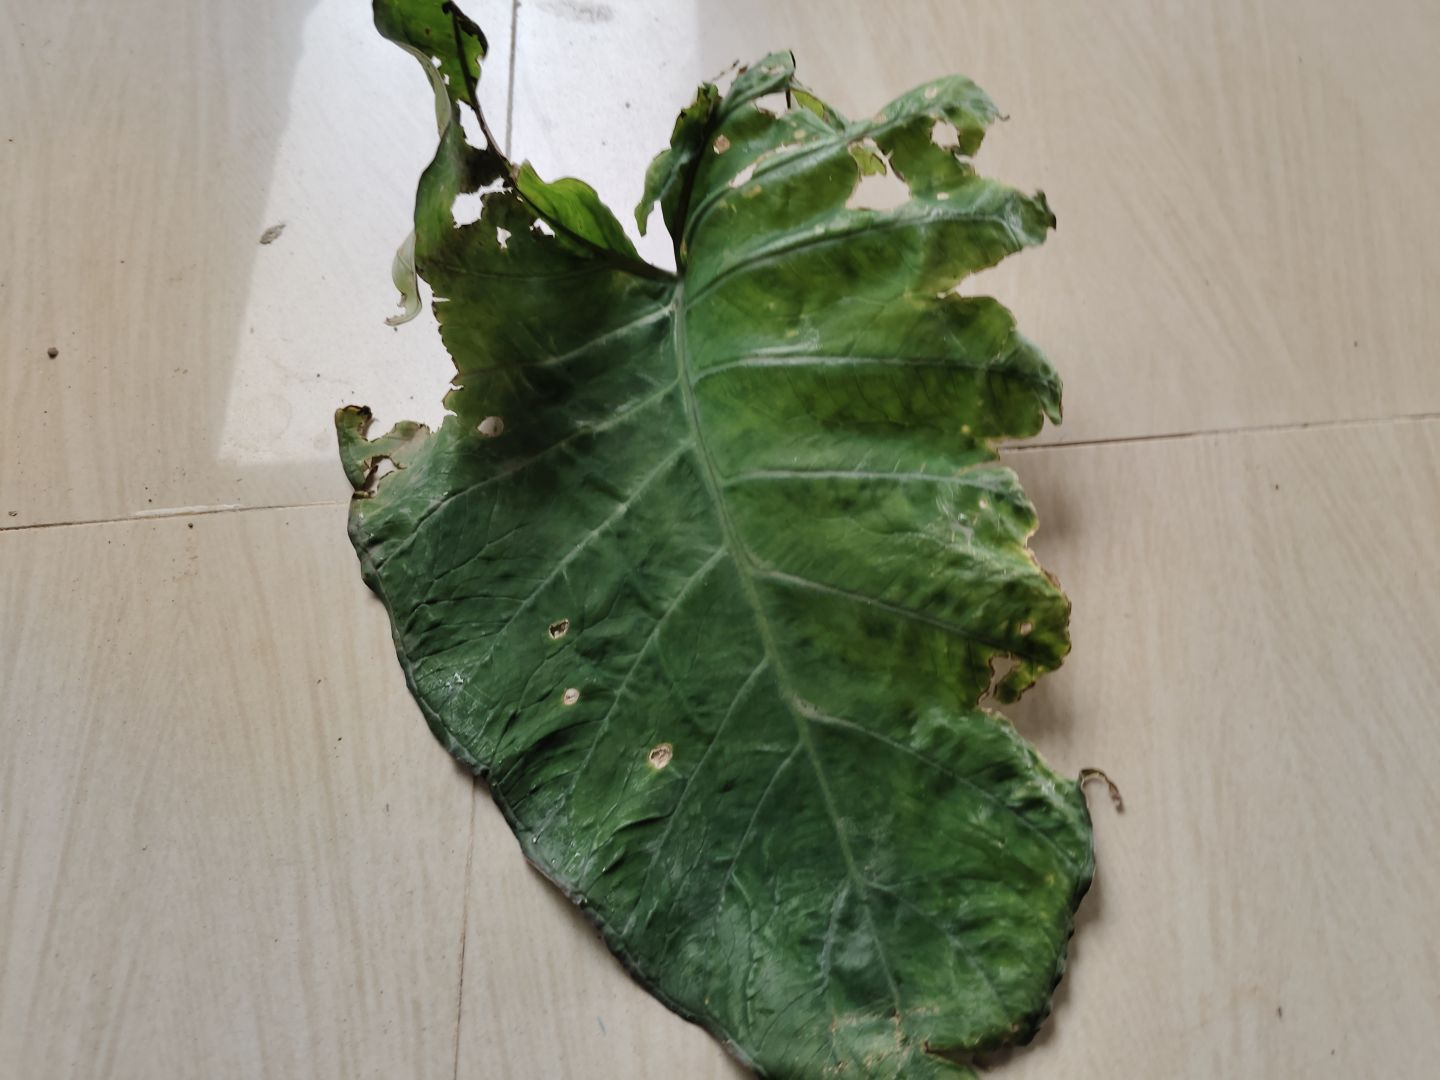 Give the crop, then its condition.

taro, leaf blight
